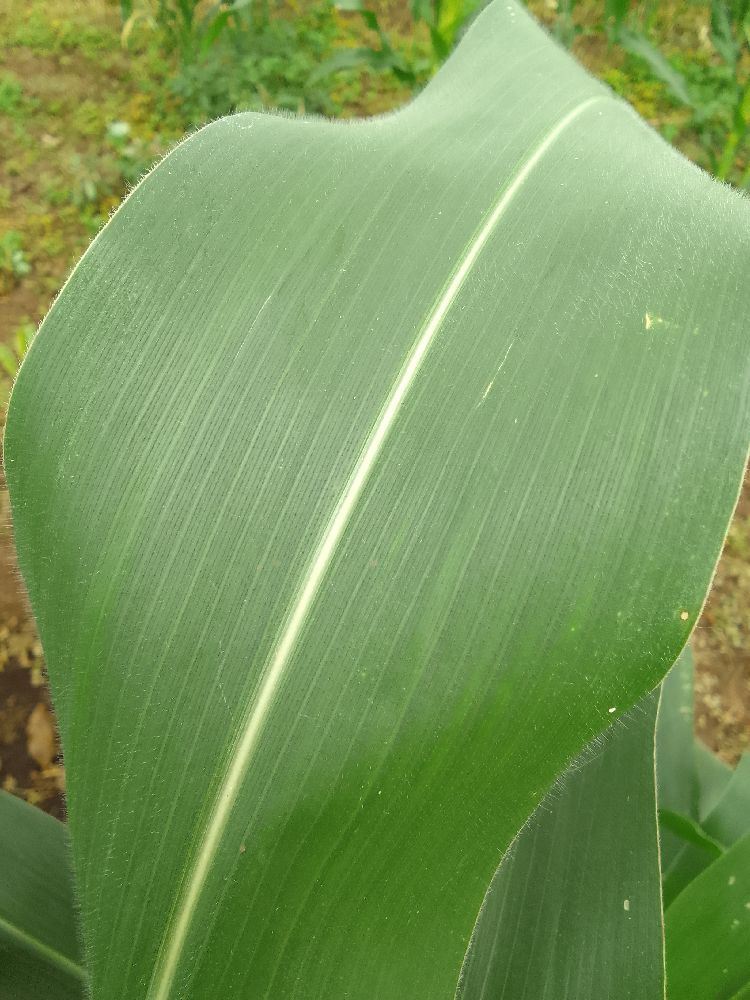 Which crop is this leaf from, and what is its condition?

maize, healthy
